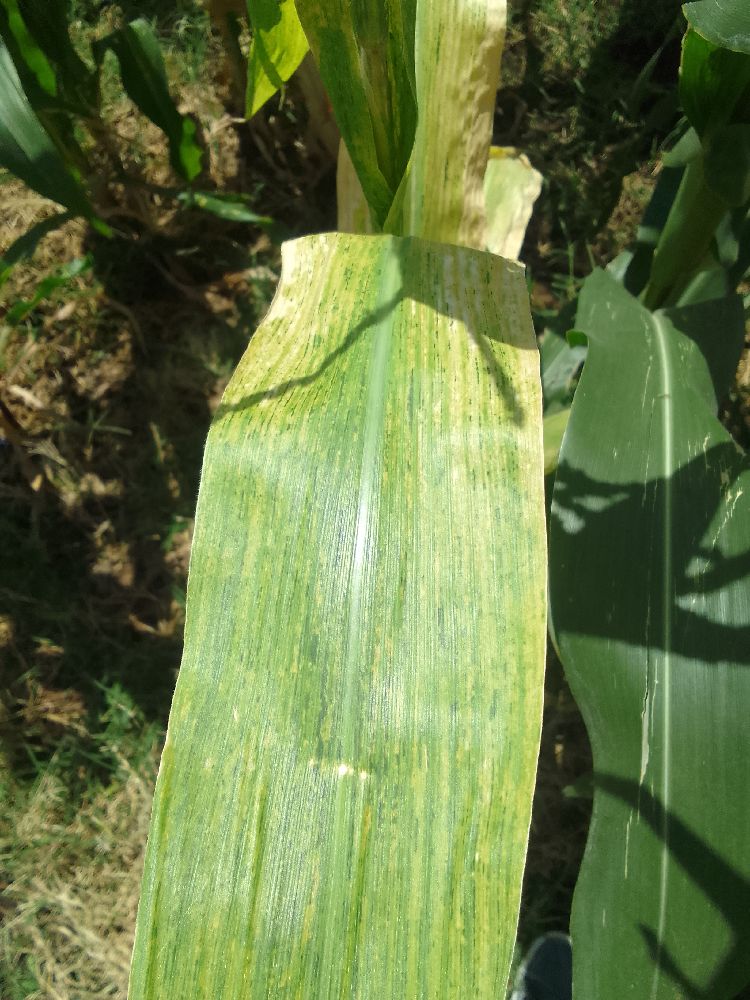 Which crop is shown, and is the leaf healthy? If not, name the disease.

maize, maize lethal necrosis
